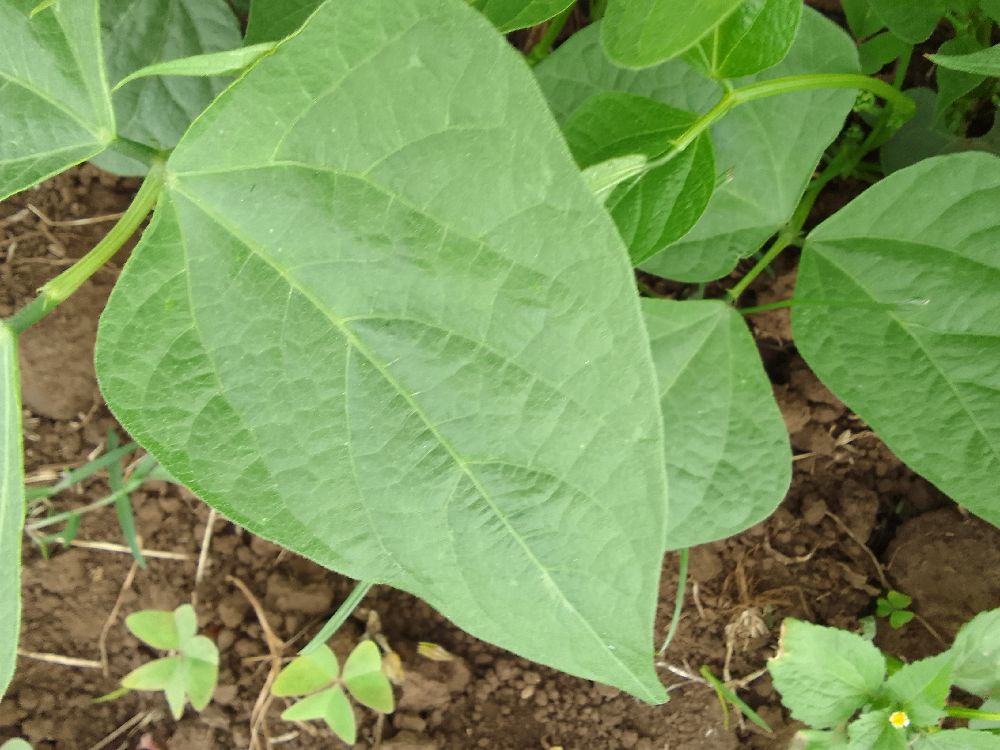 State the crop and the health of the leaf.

common bean, healthy
